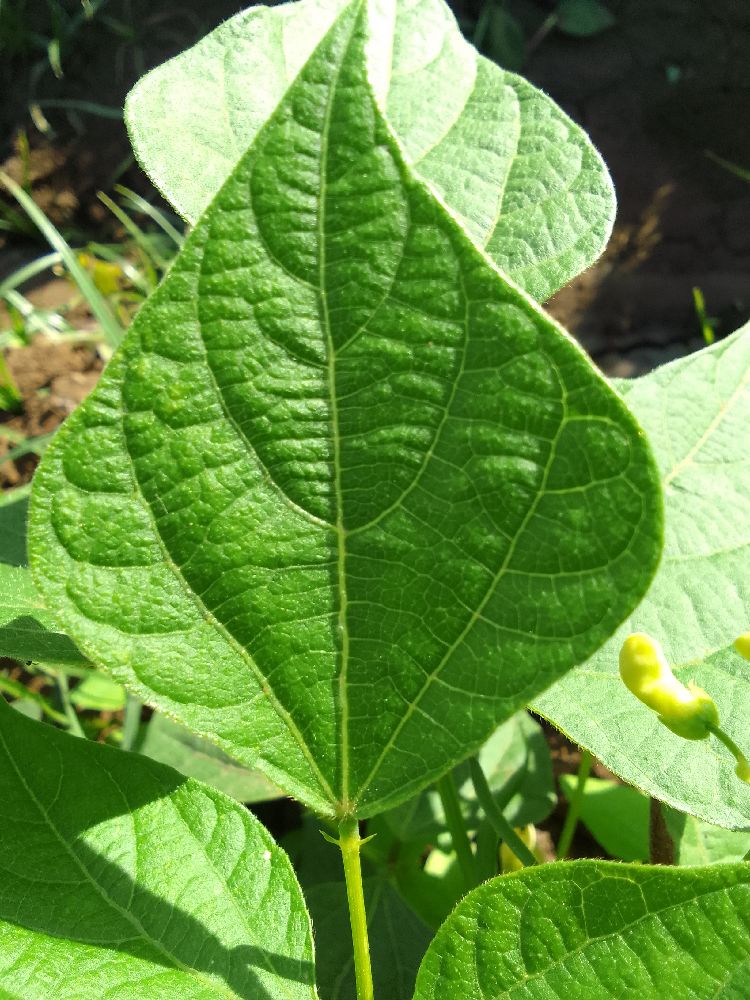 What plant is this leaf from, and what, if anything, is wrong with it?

common bean, healthy
